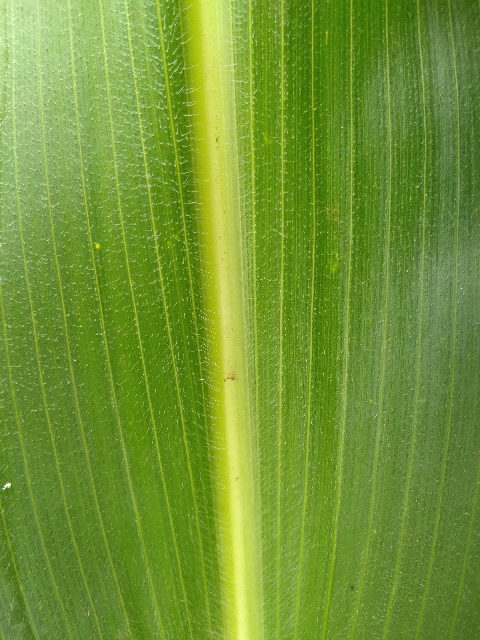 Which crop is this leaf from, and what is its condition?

maize, healthy
